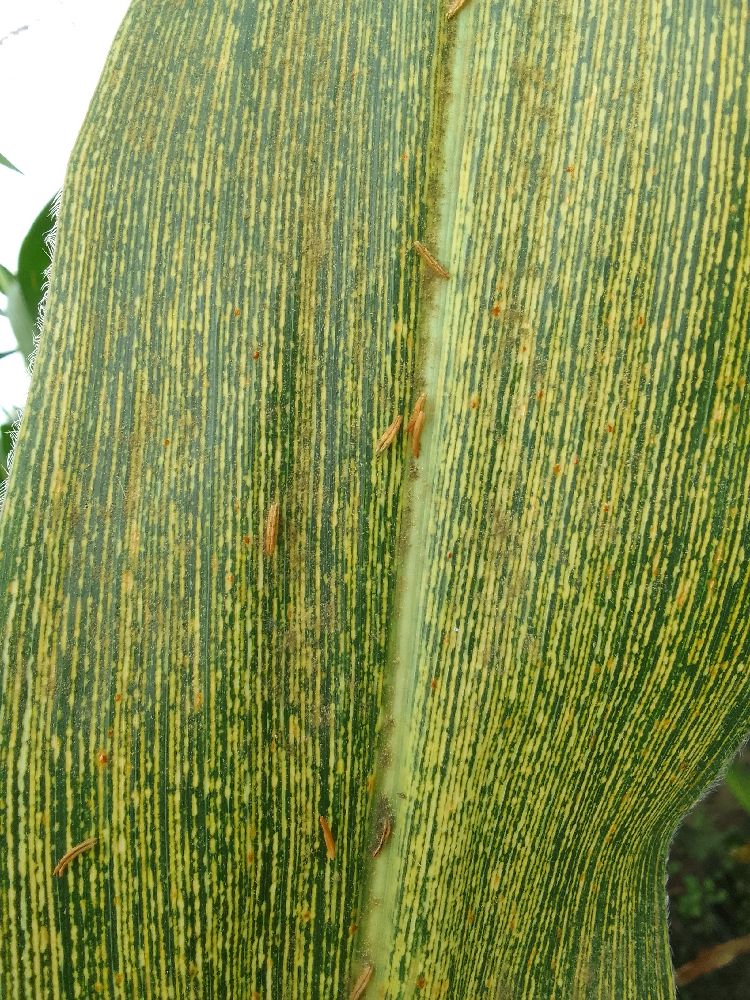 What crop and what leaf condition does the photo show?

maize, maize streak virus
